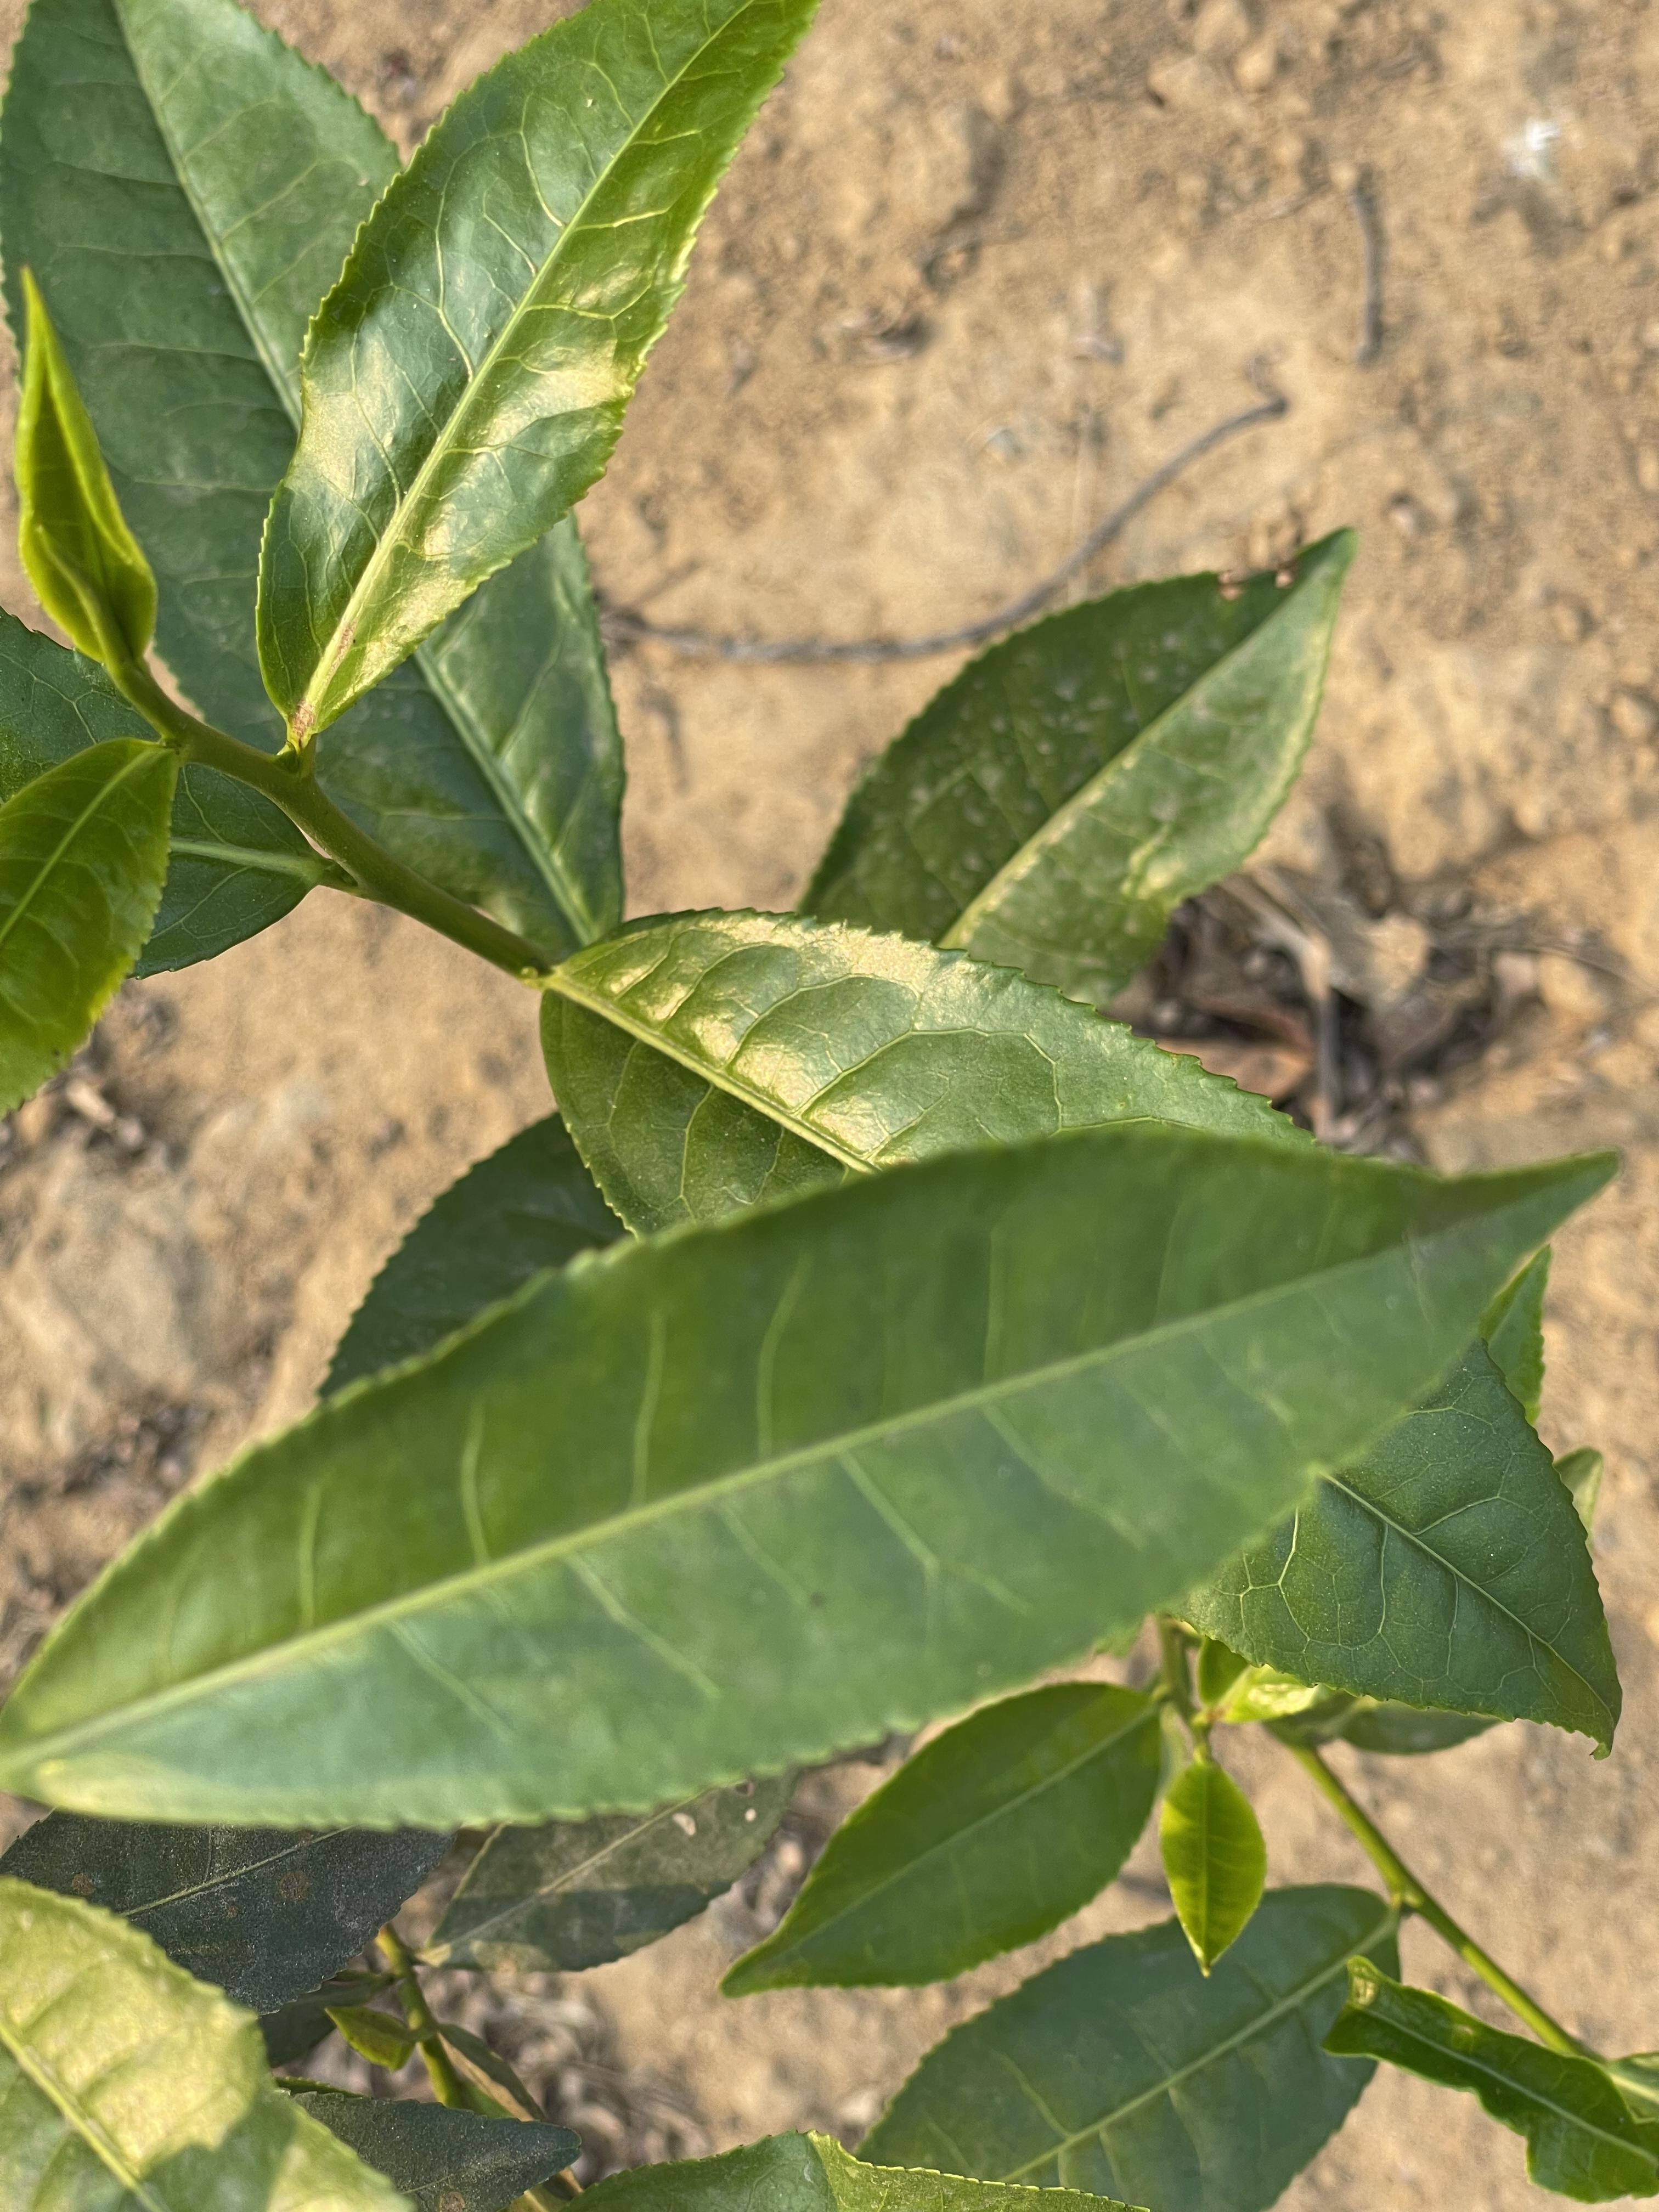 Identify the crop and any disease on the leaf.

tea, healthy leaf
